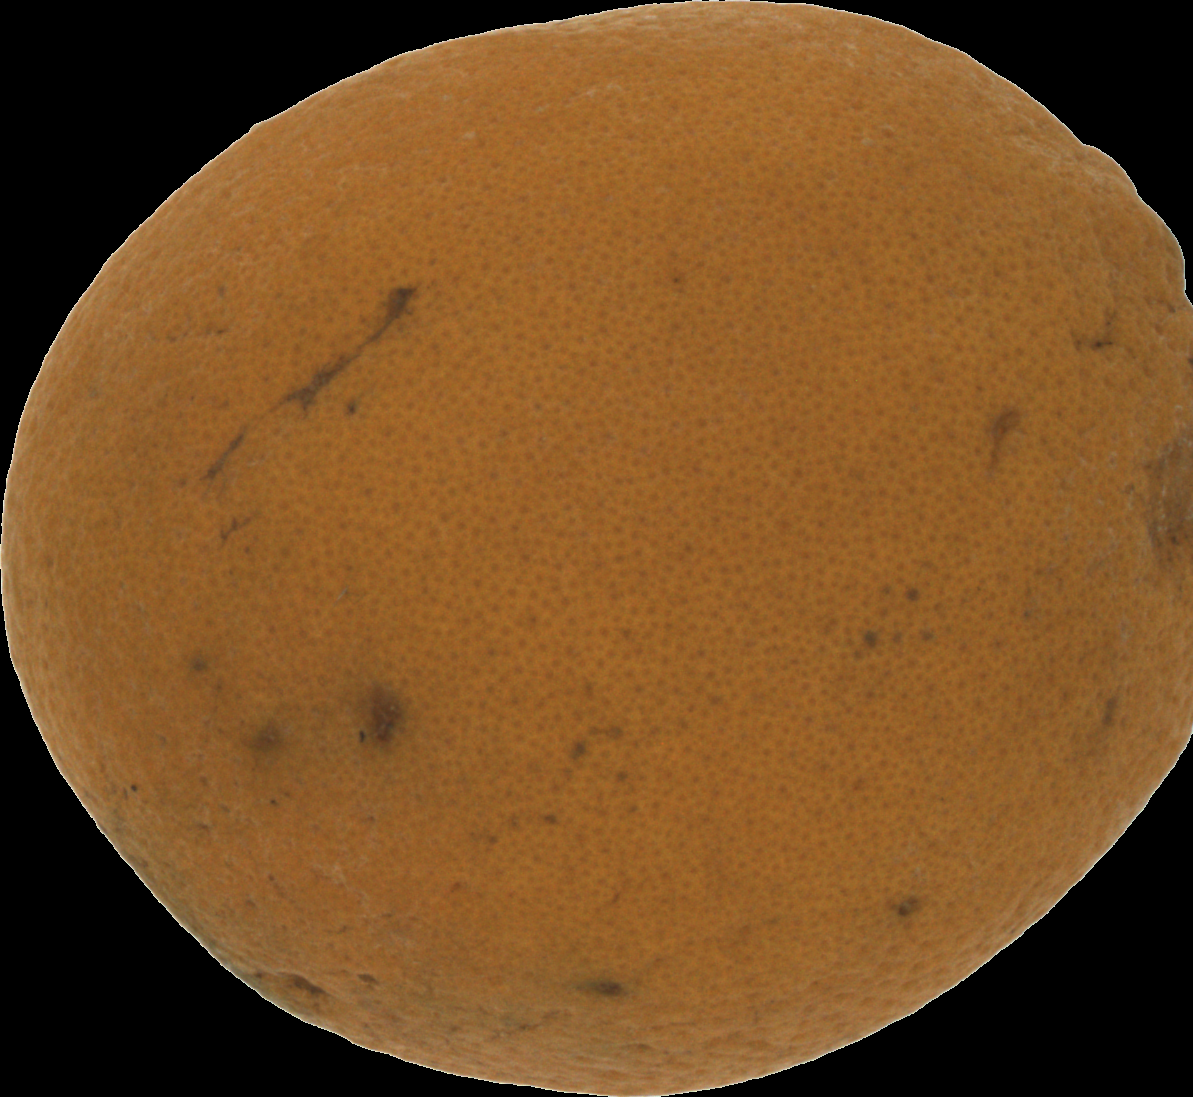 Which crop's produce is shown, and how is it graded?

orange, bad
